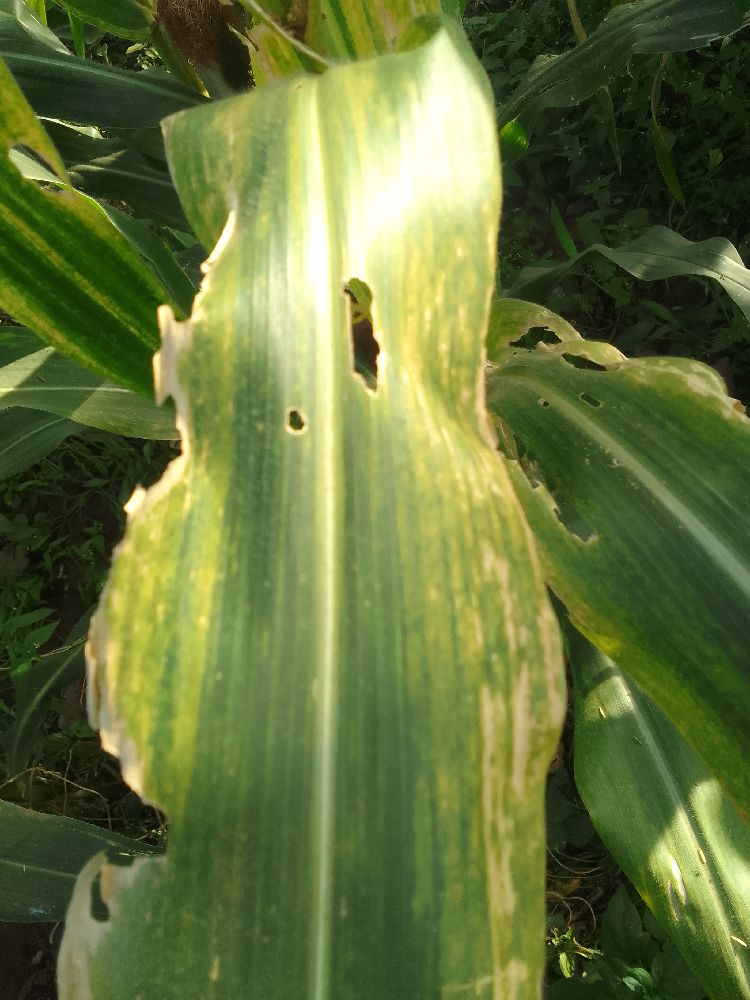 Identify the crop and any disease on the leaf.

maize, maize lethal necrosis
